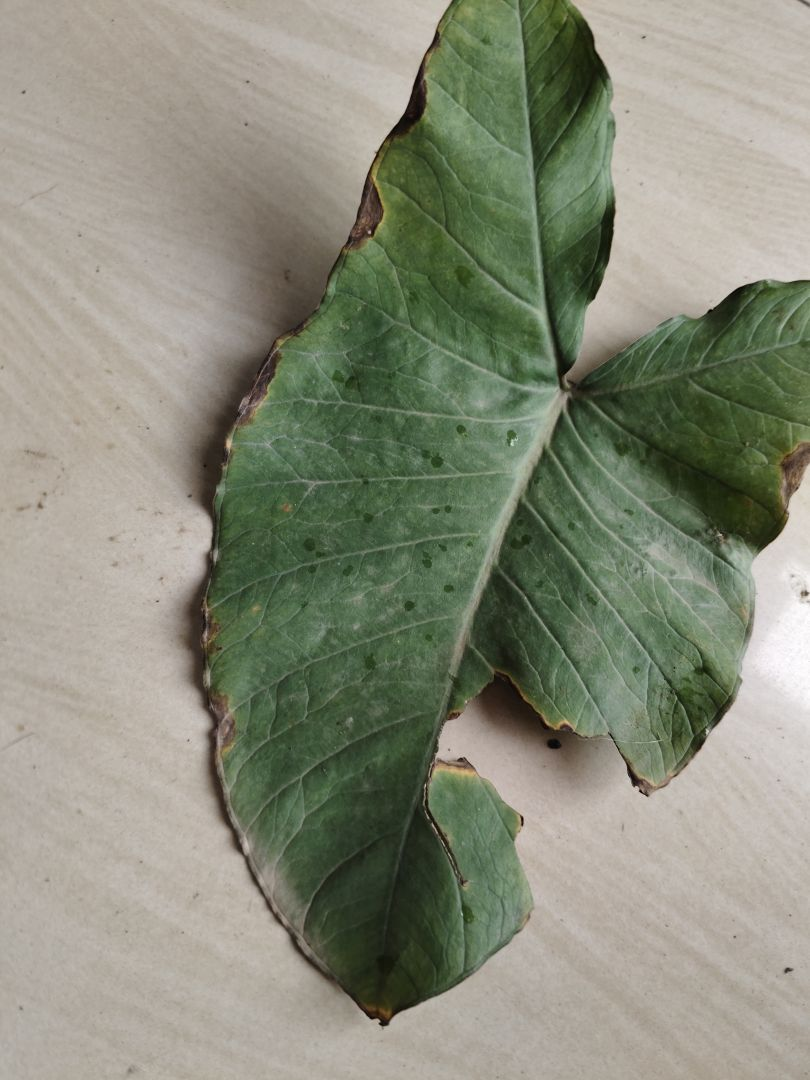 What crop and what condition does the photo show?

taro, leaf blight
